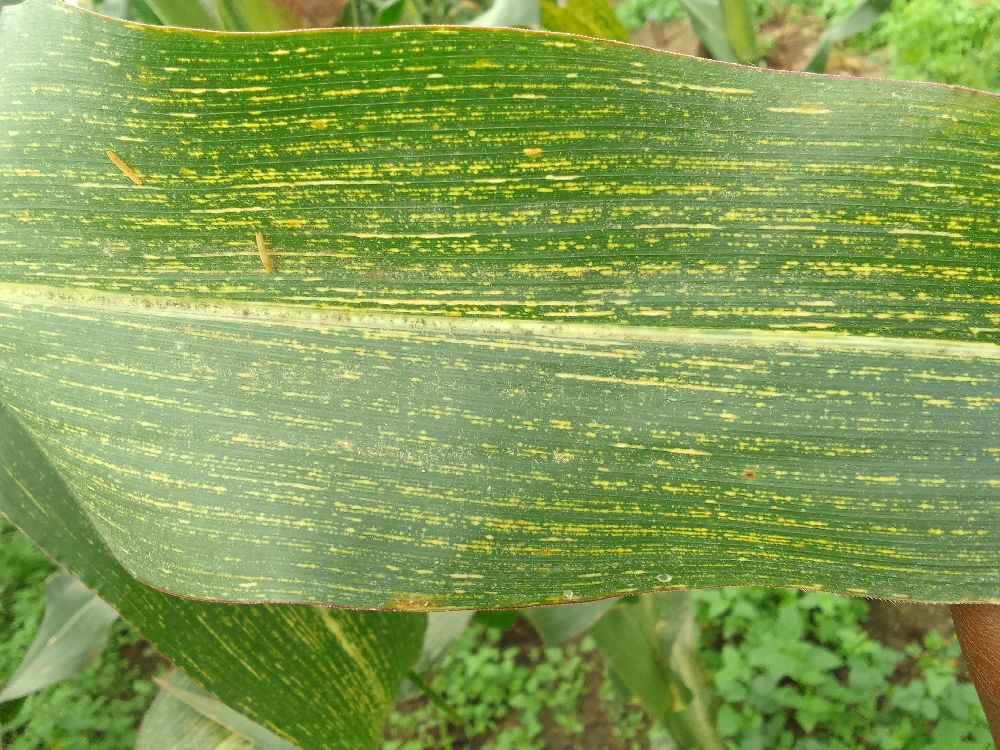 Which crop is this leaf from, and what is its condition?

maize, maize streak virus
